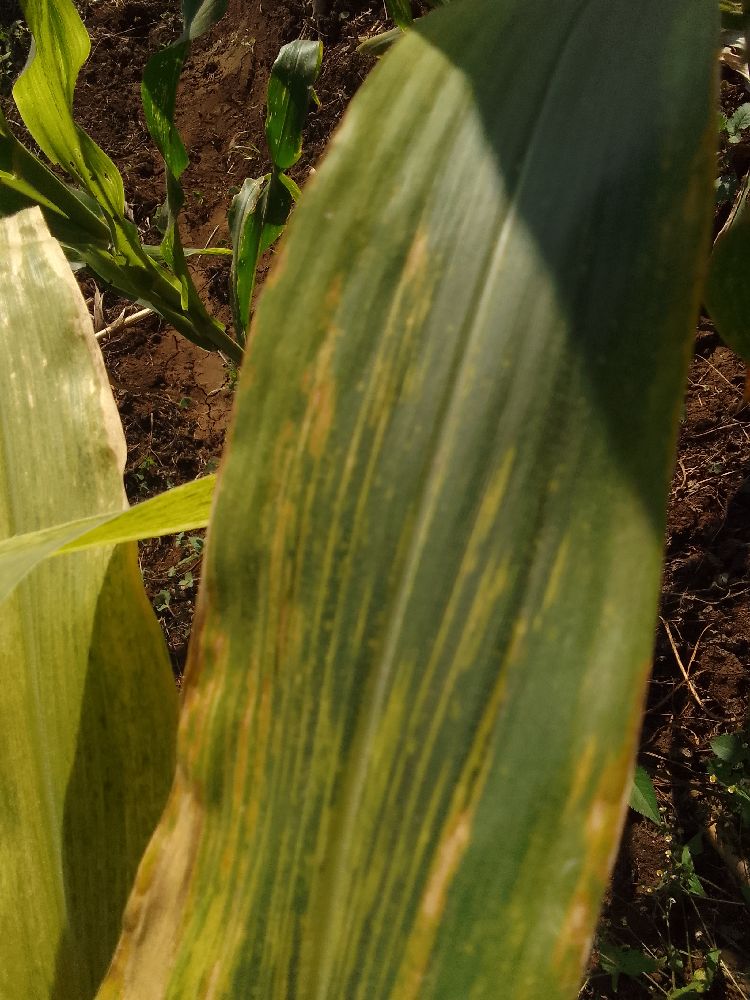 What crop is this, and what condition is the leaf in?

maize, maize lethal necrosis
